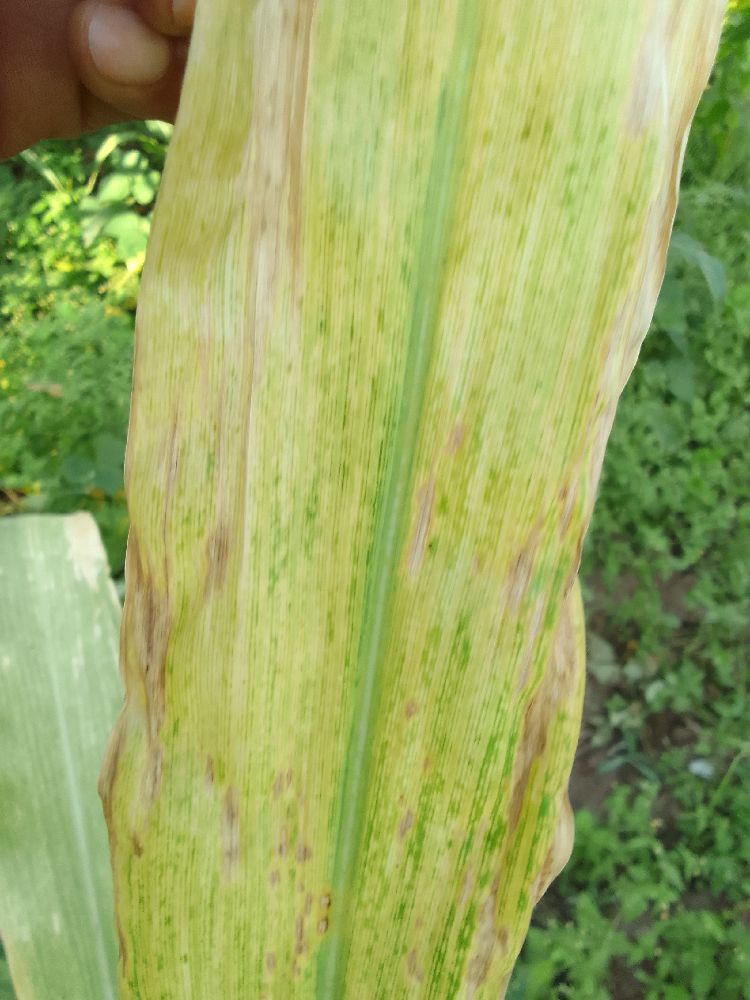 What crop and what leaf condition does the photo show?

maize, maize lethal necrosis
